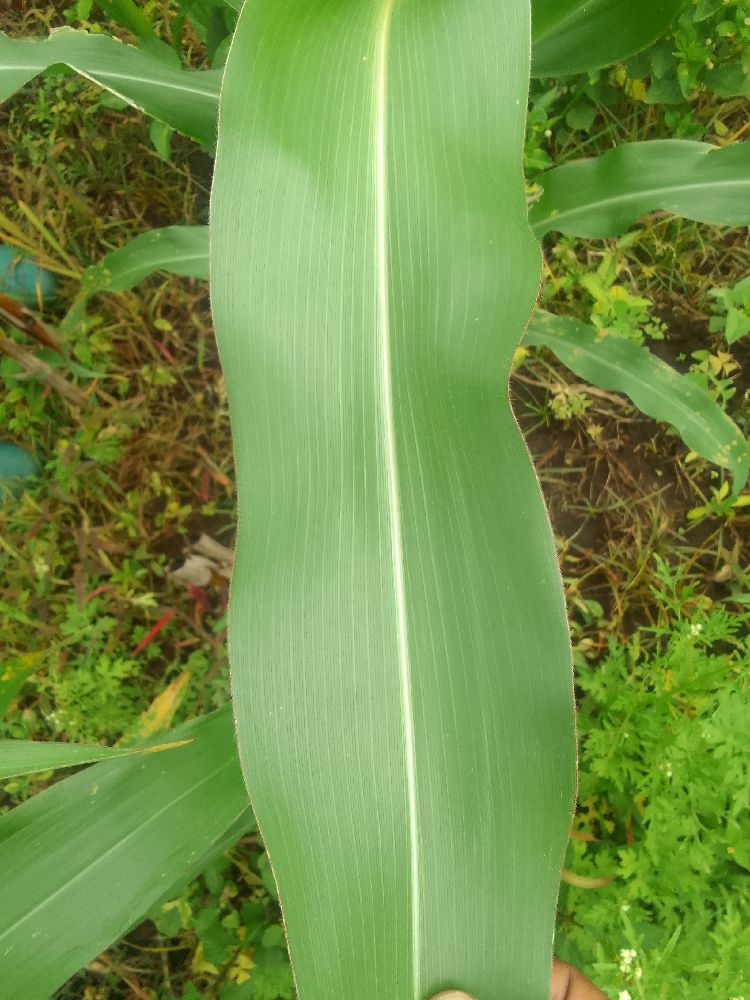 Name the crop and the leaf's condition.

maize, healthy
